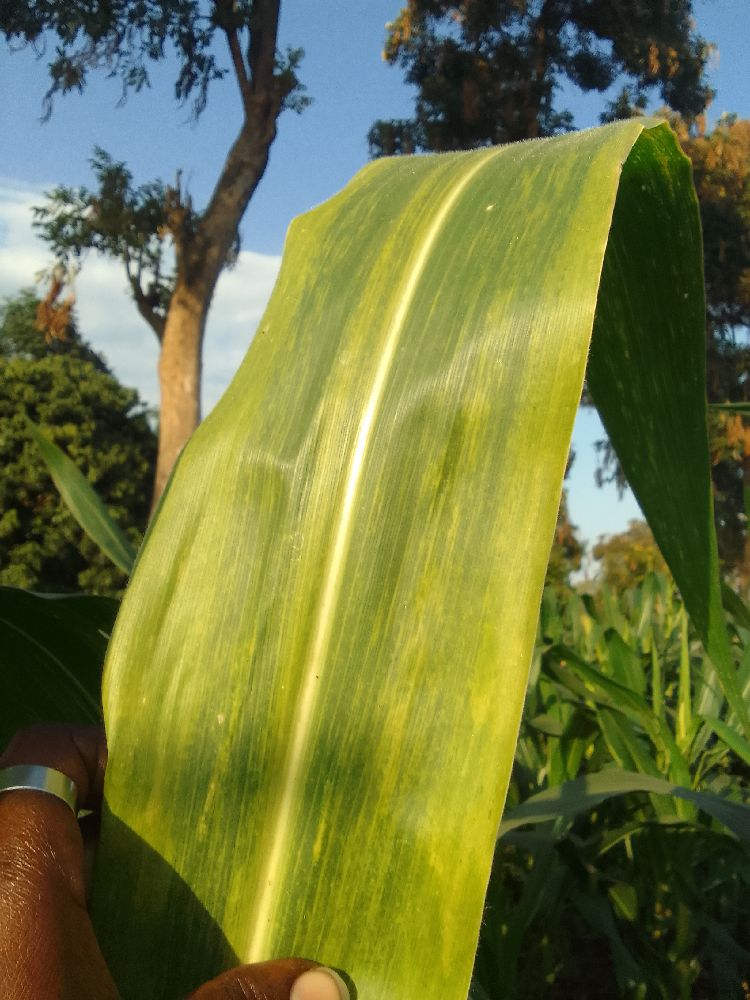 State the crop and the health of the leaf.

maize, maize lethal necrosis
